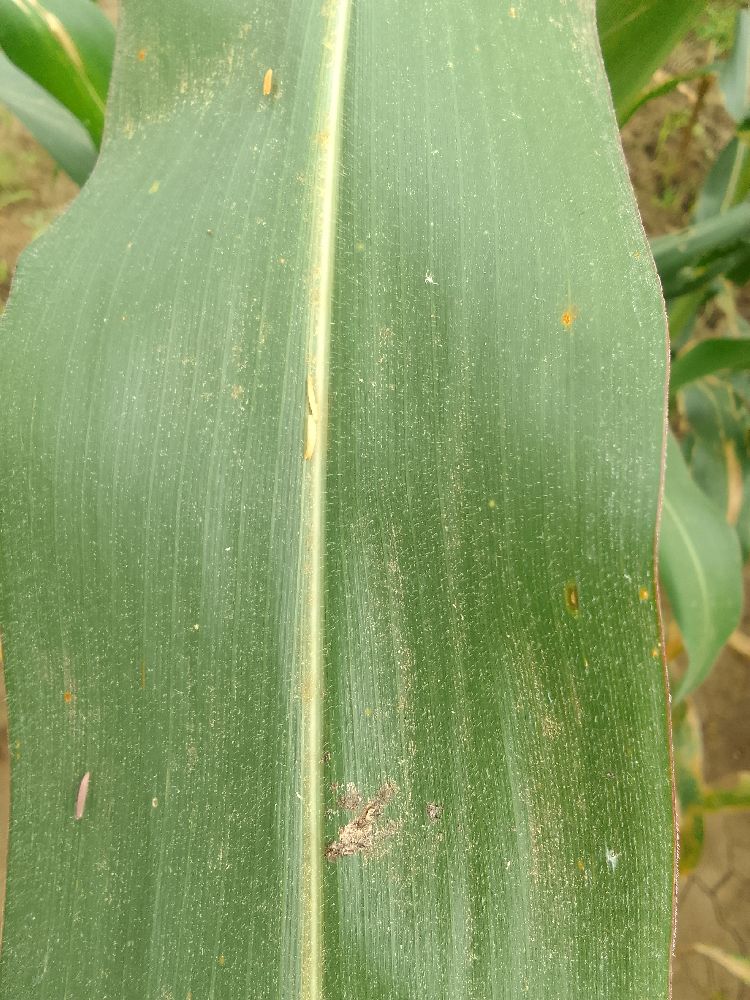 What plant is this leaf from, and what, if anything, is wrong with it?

maize, healthy
